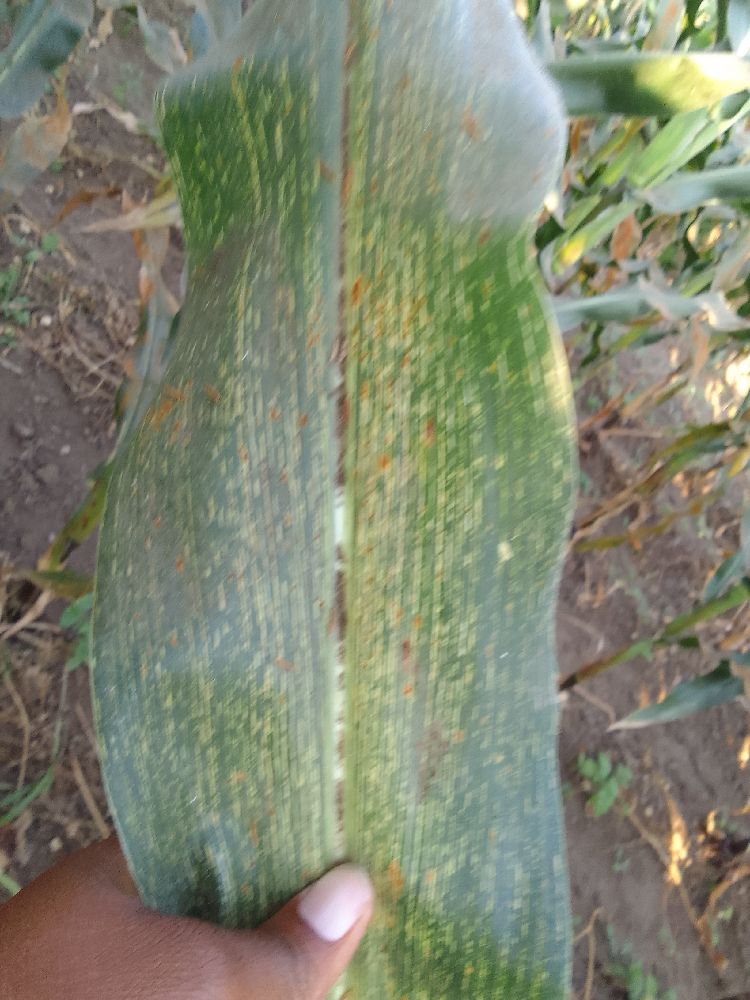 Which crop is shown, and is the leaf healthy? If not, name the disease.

maize, maize streak virus
